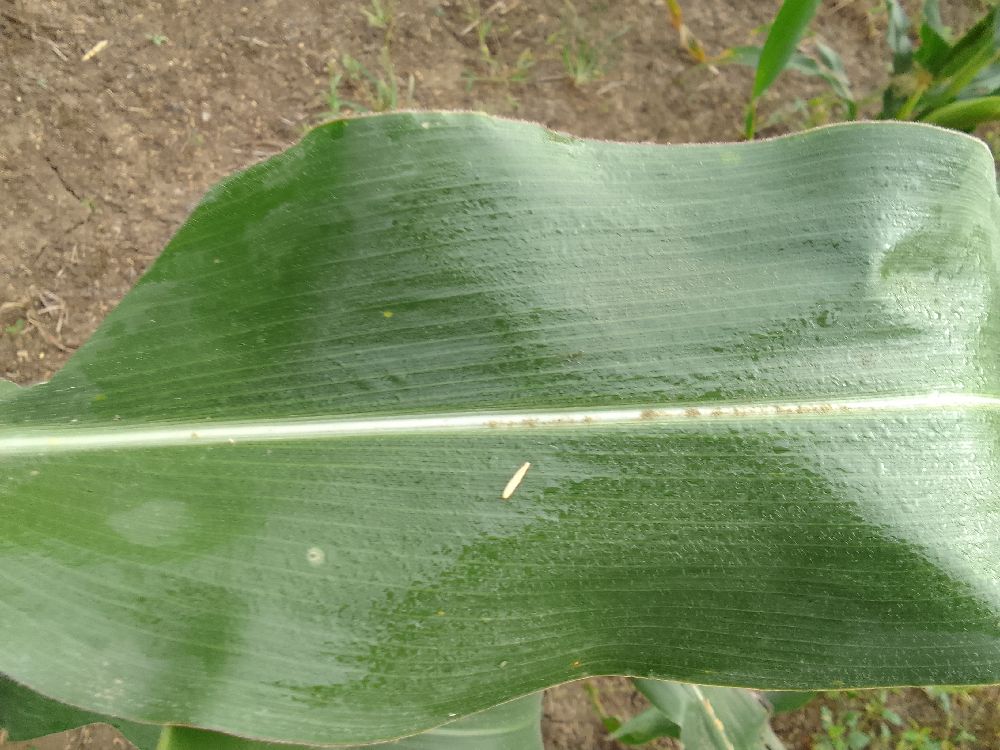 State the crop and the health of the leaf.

maize, healthy
